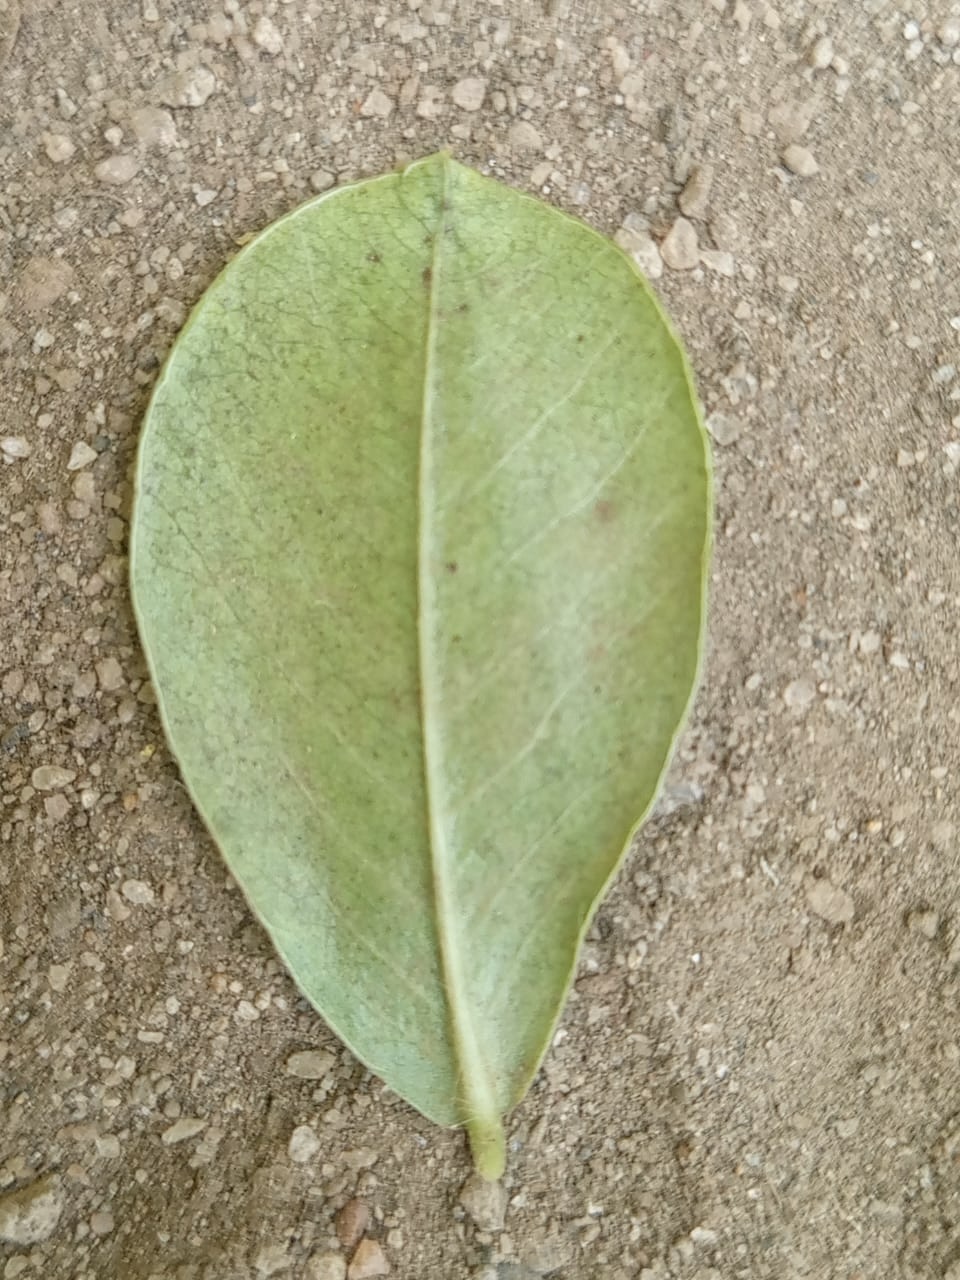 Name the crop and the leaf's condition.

peanut, groundnut rosette virus
